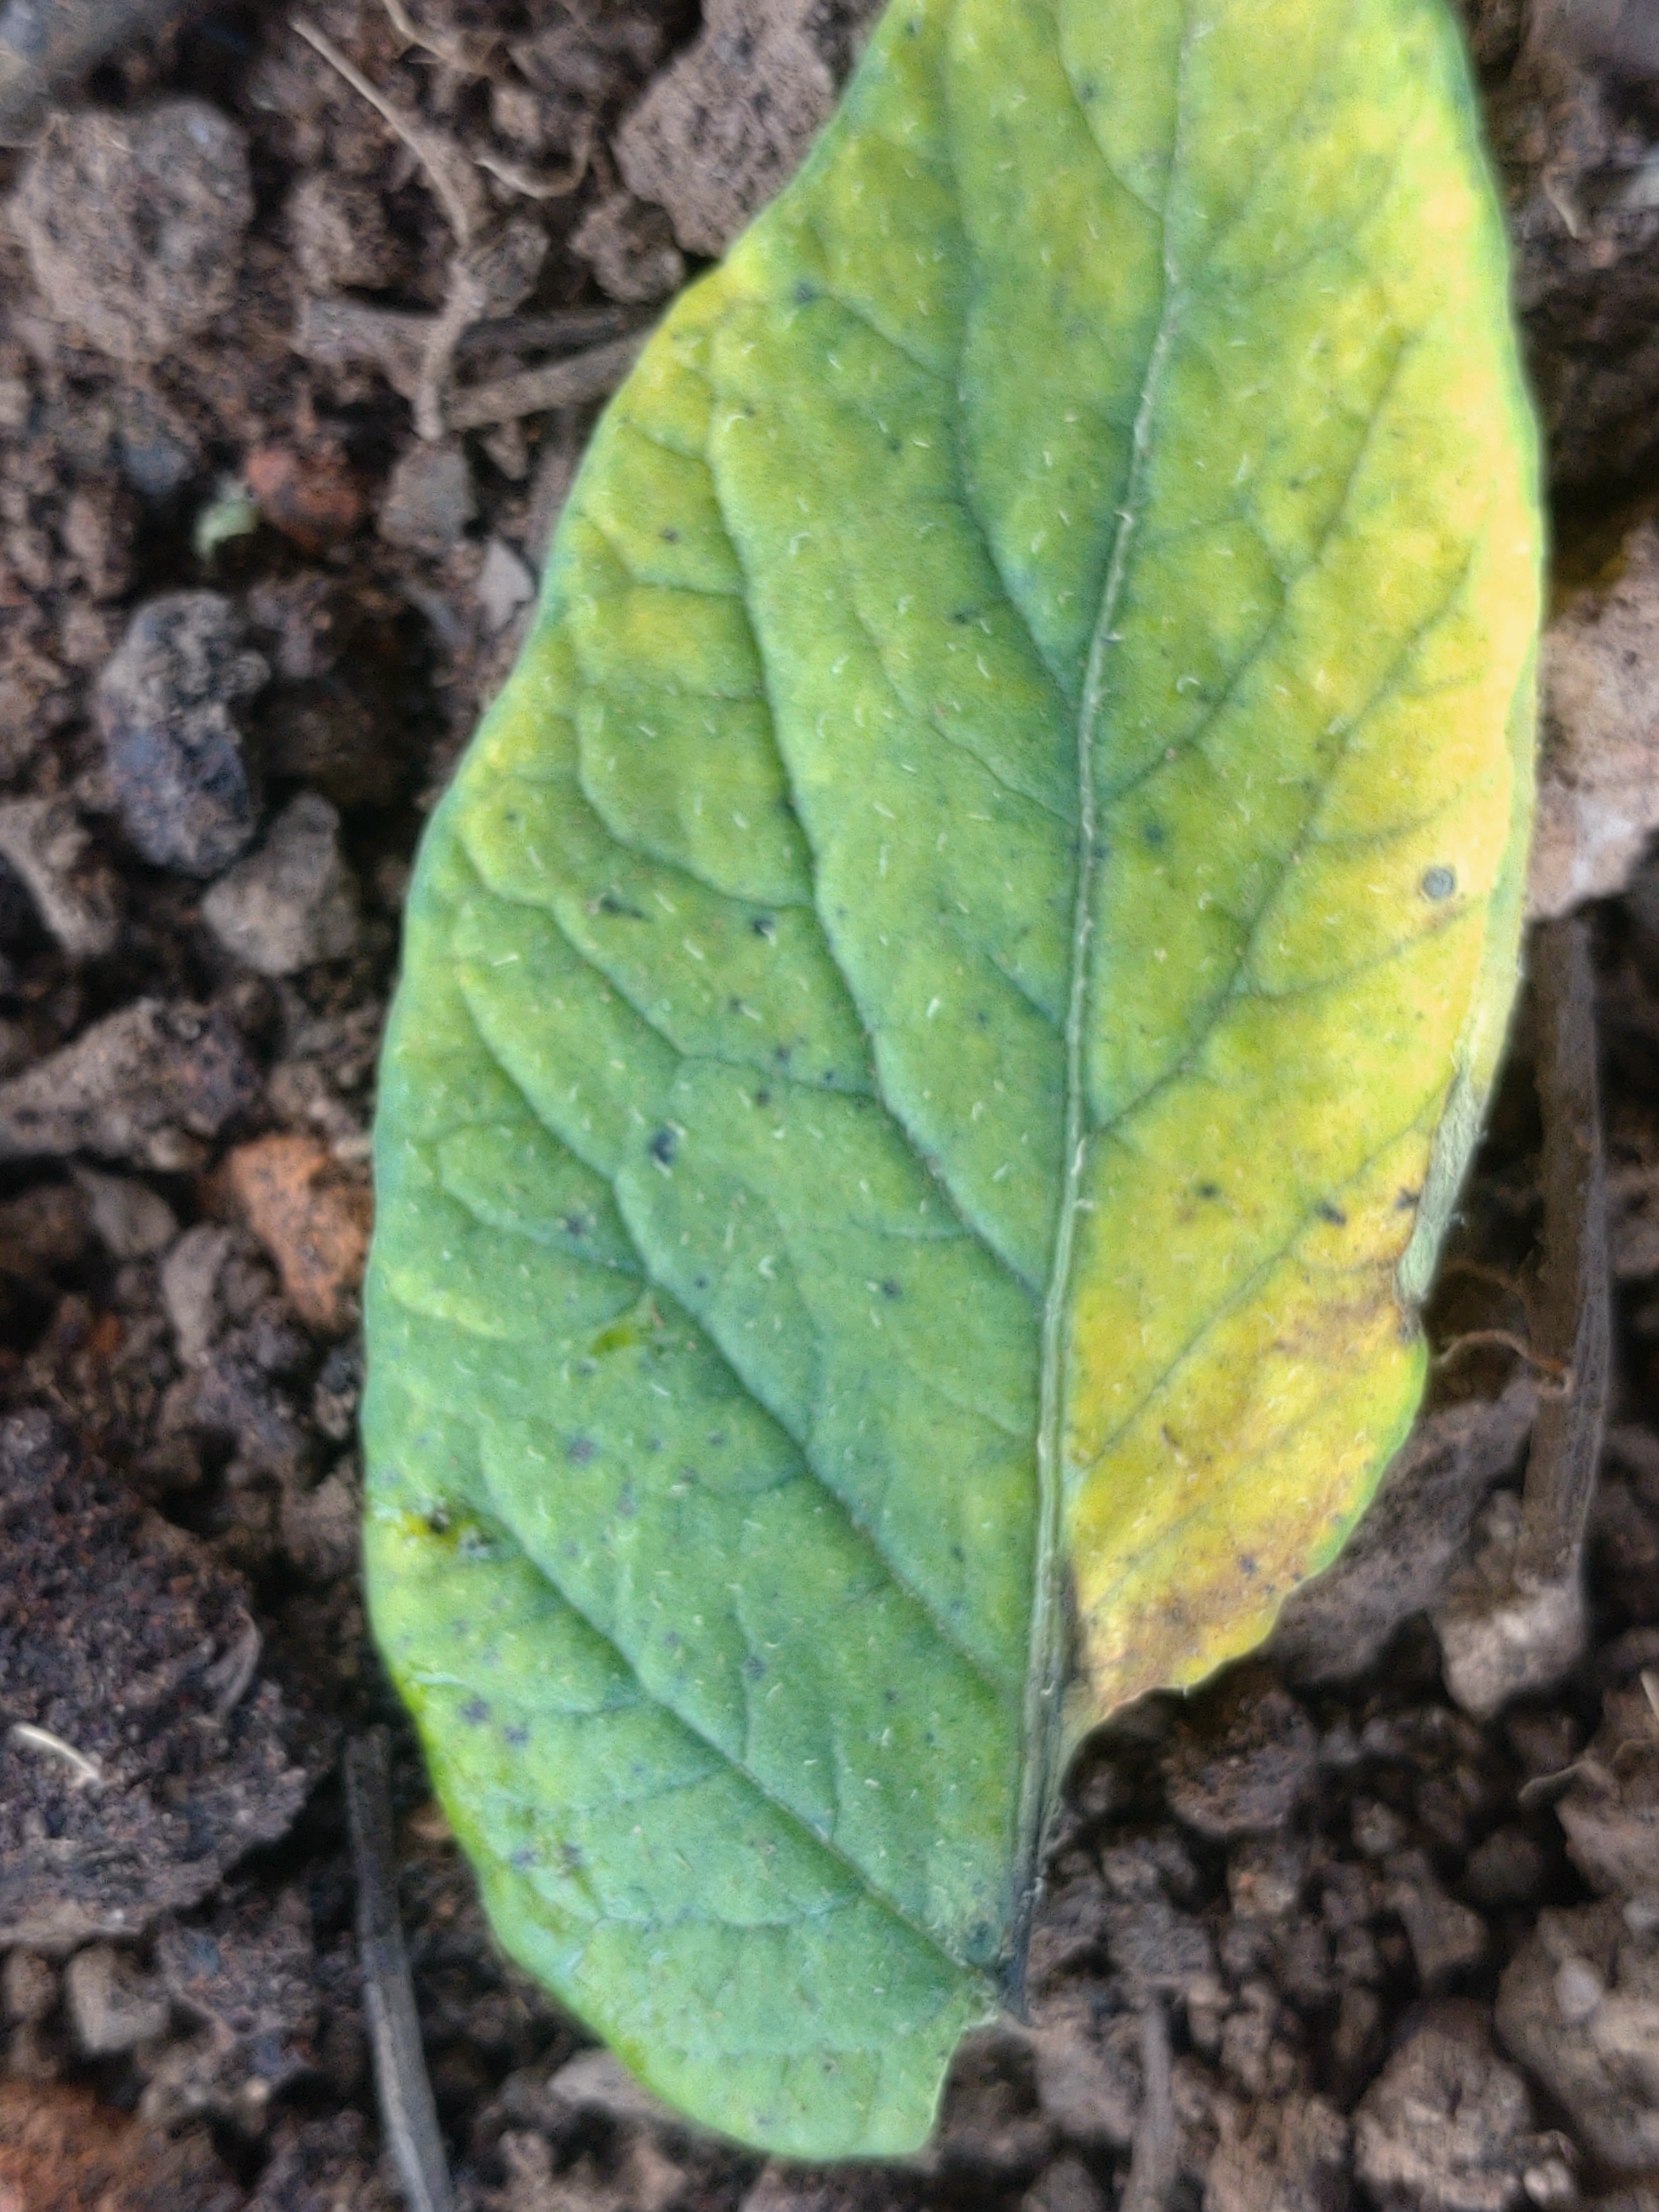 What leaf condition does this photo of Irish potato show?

late blight
